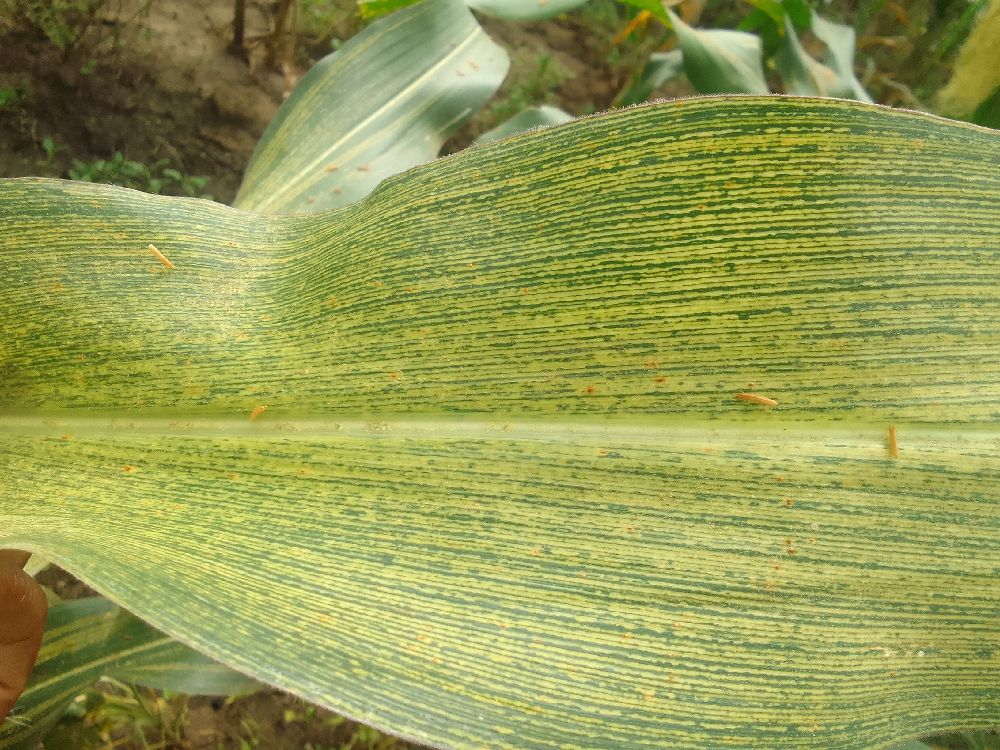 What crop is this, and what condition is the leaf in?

maize, maize streak virus
